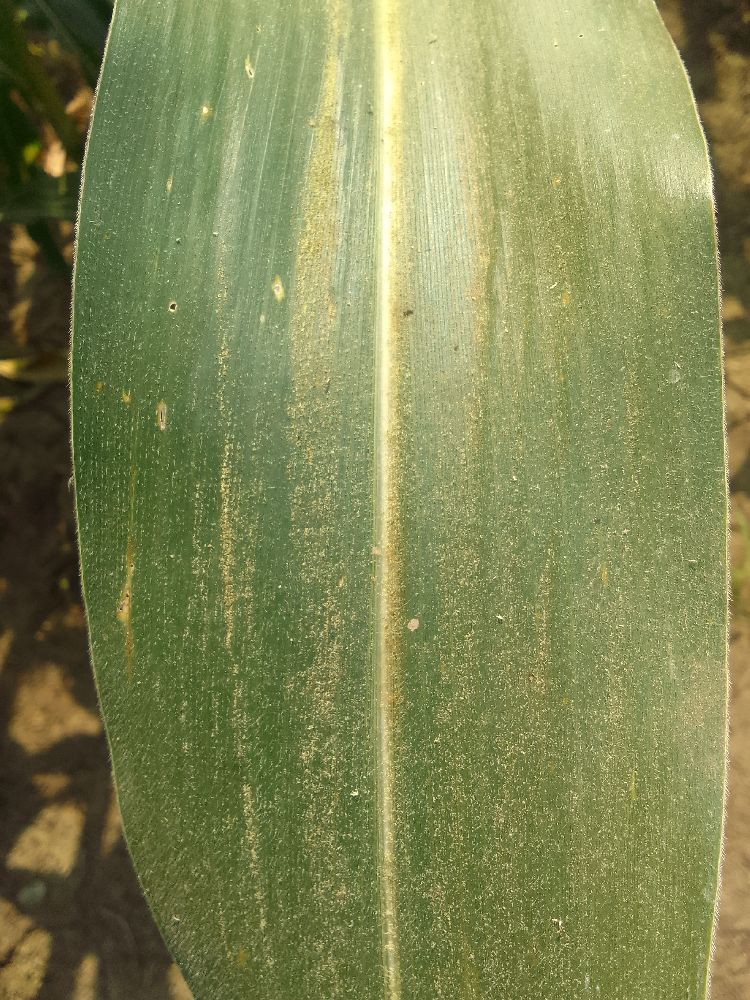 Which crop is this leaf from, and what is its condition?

maize, healthy
